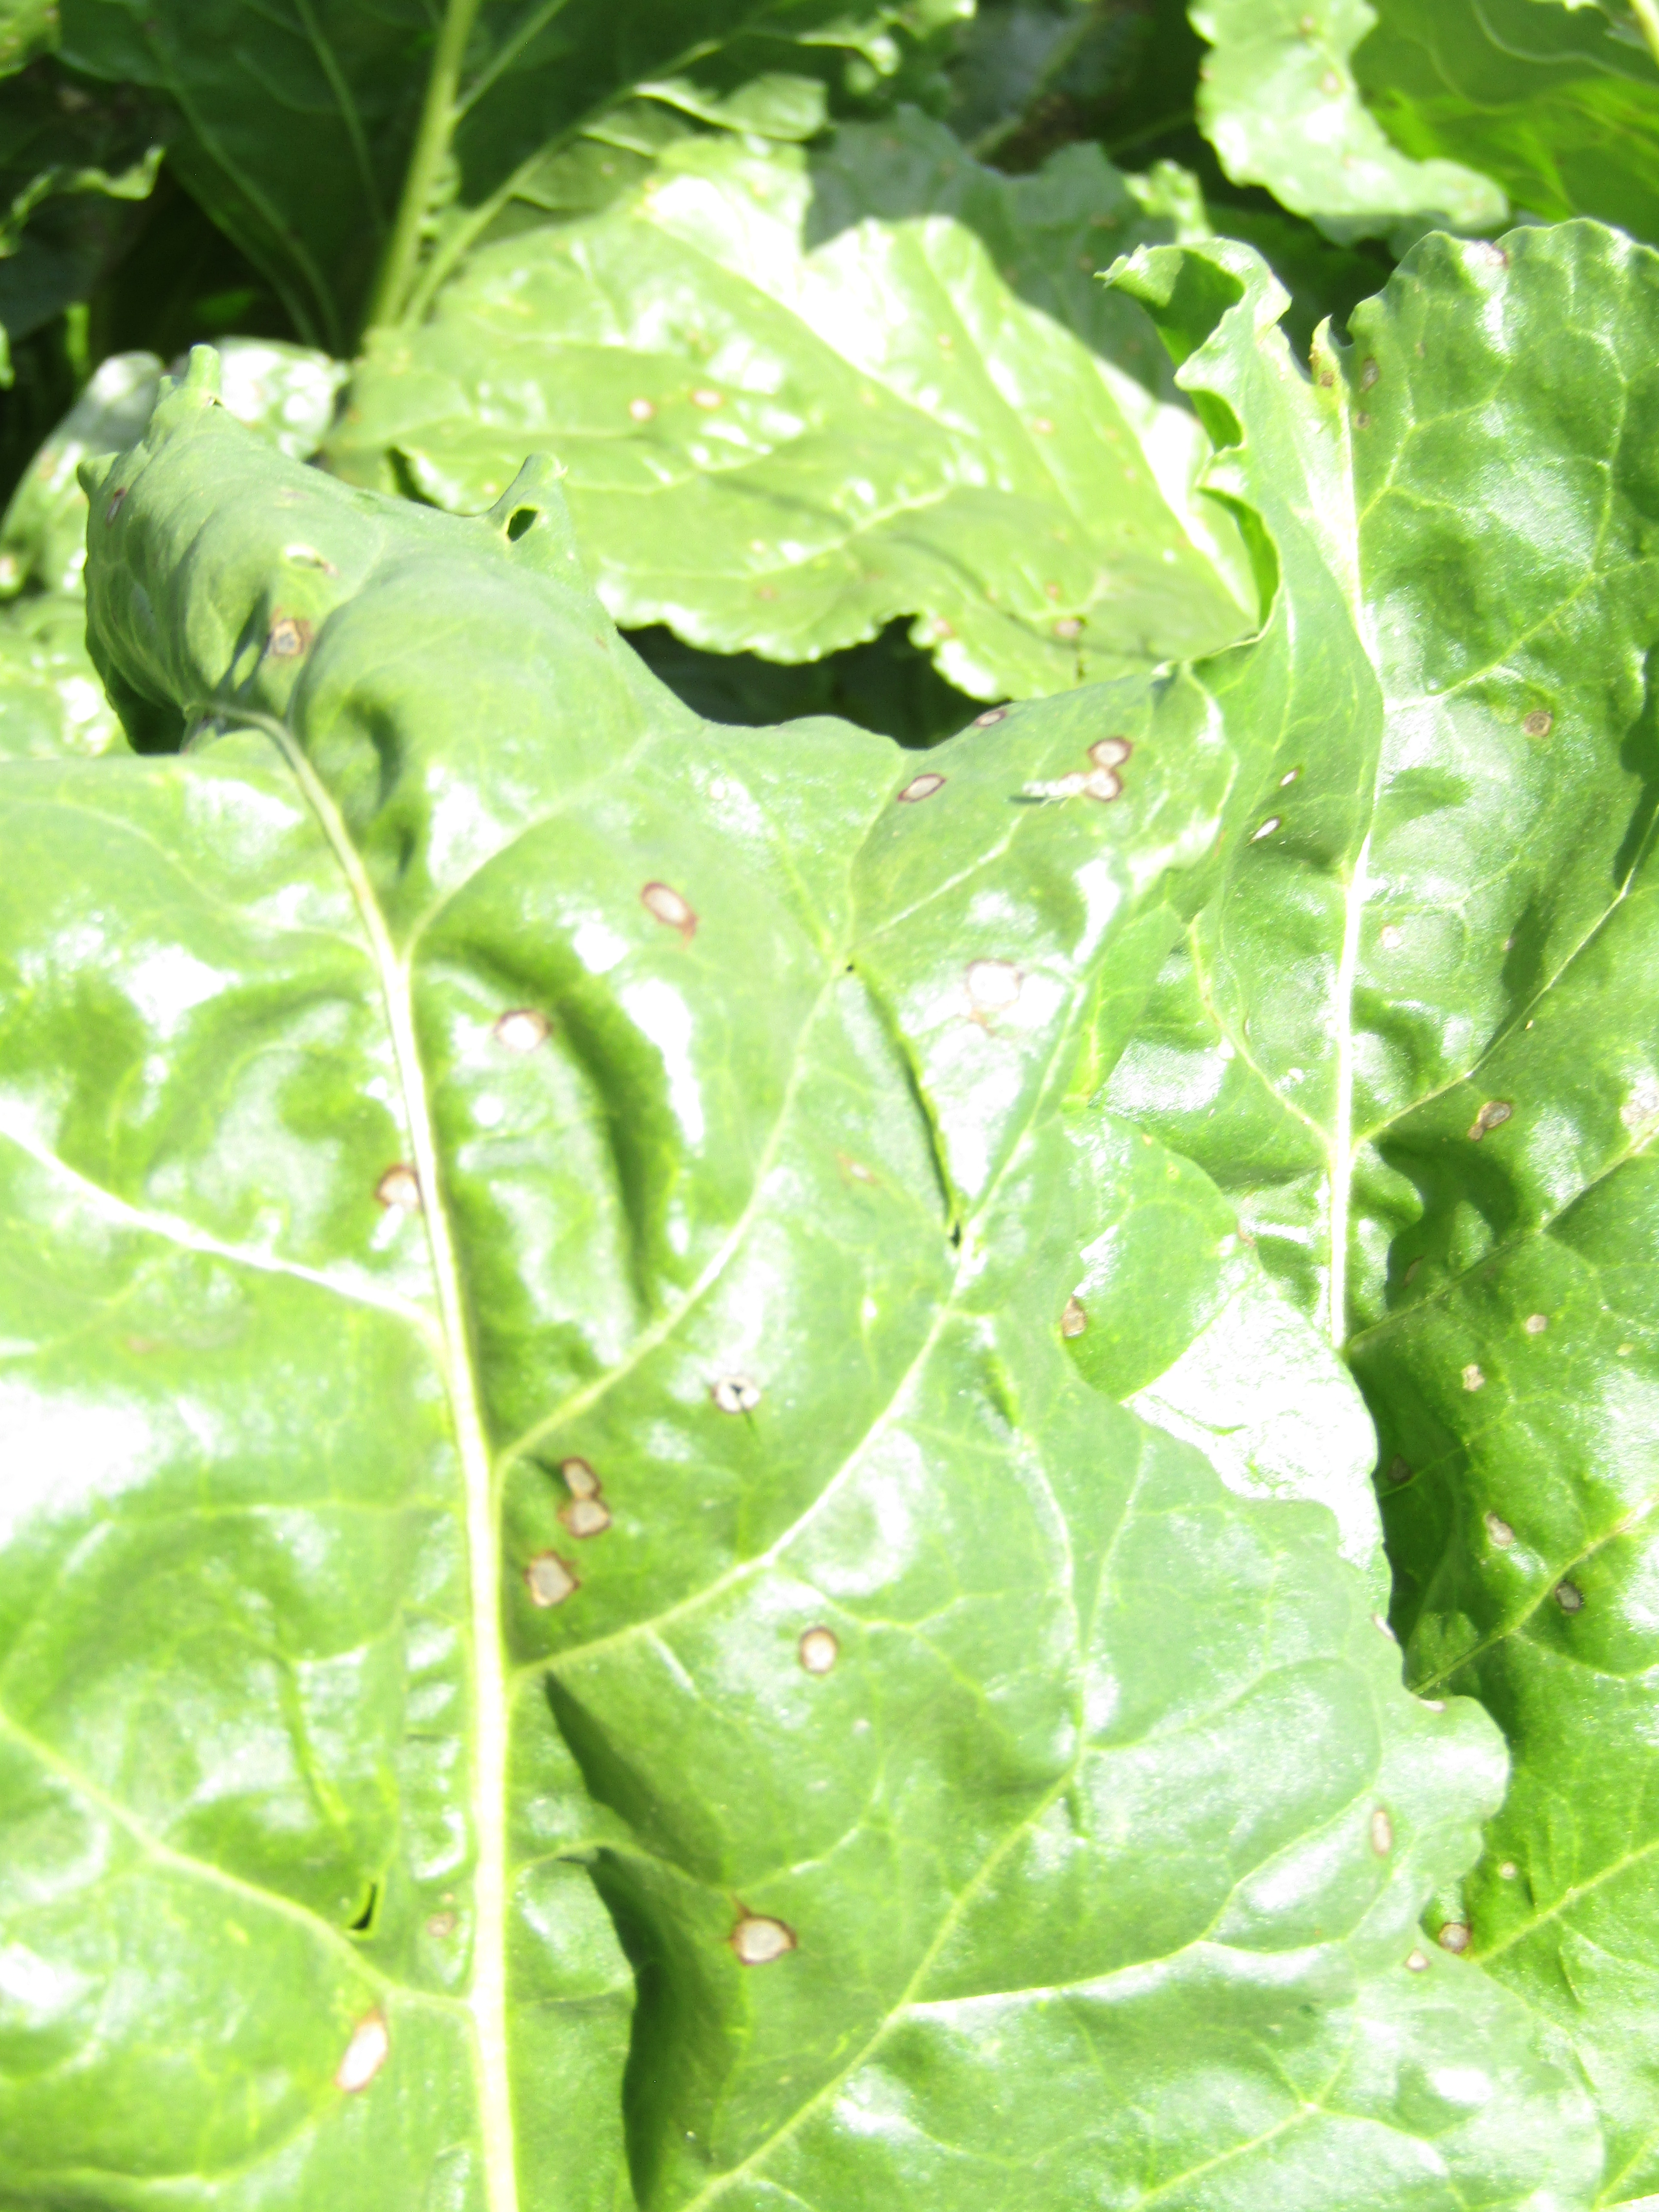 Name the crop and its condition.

beet, cercospora
